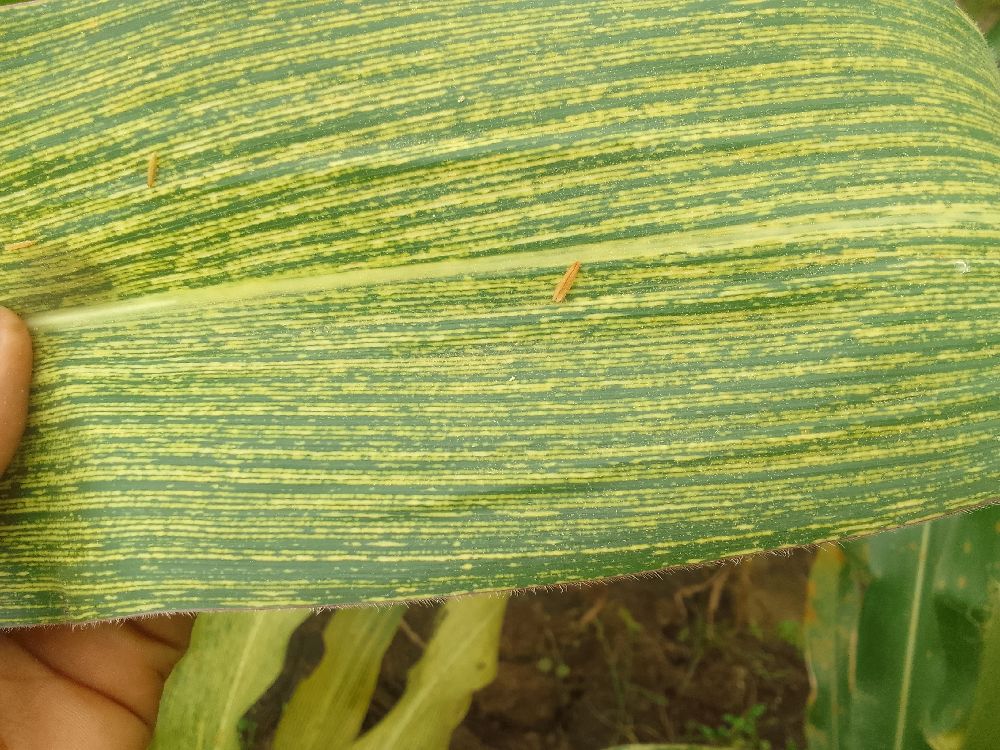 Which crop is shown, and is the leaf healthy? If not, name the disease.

maize, maize streak virus
